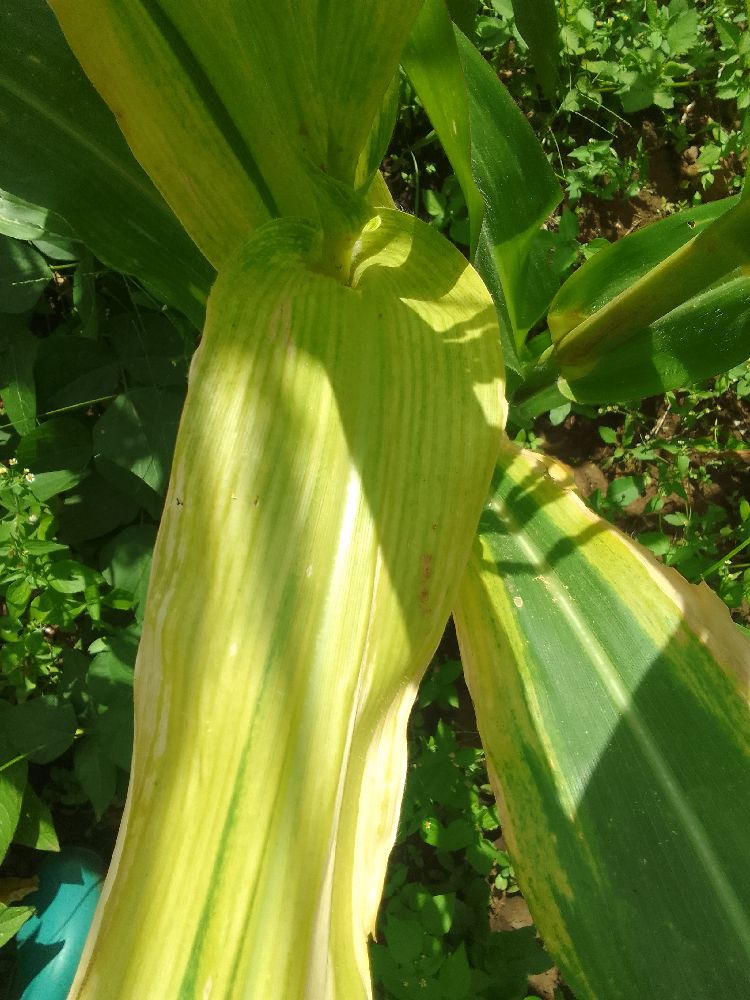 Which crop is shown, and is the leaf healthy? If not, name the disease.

maize, maize lethal necrosis
